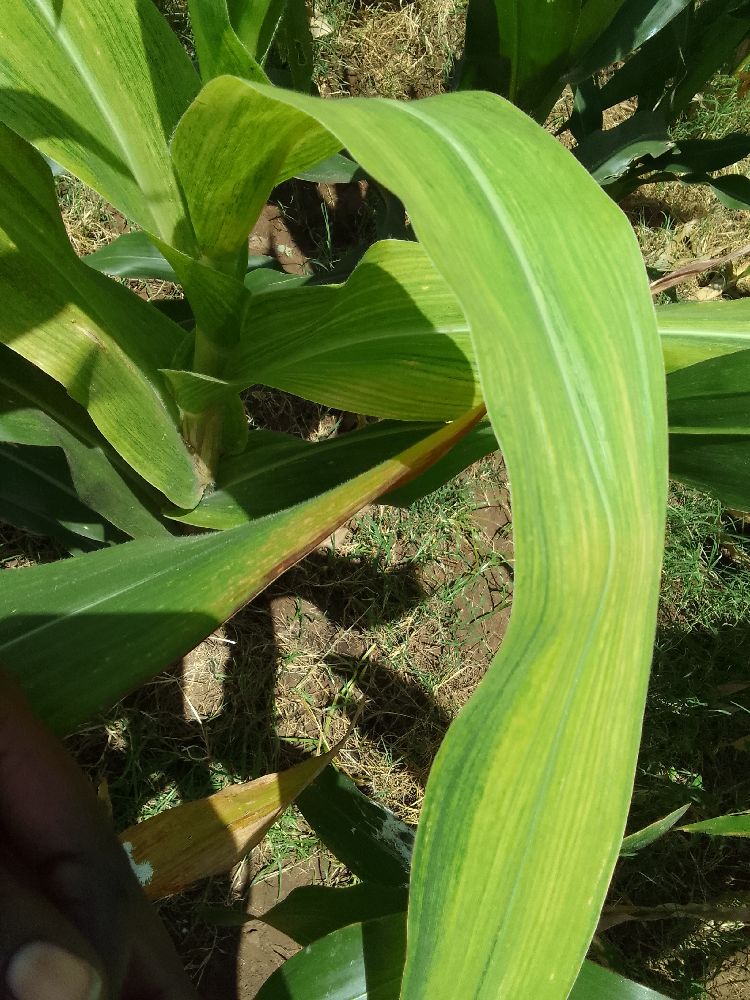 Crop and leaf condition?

maize, maize lethal necrosis
